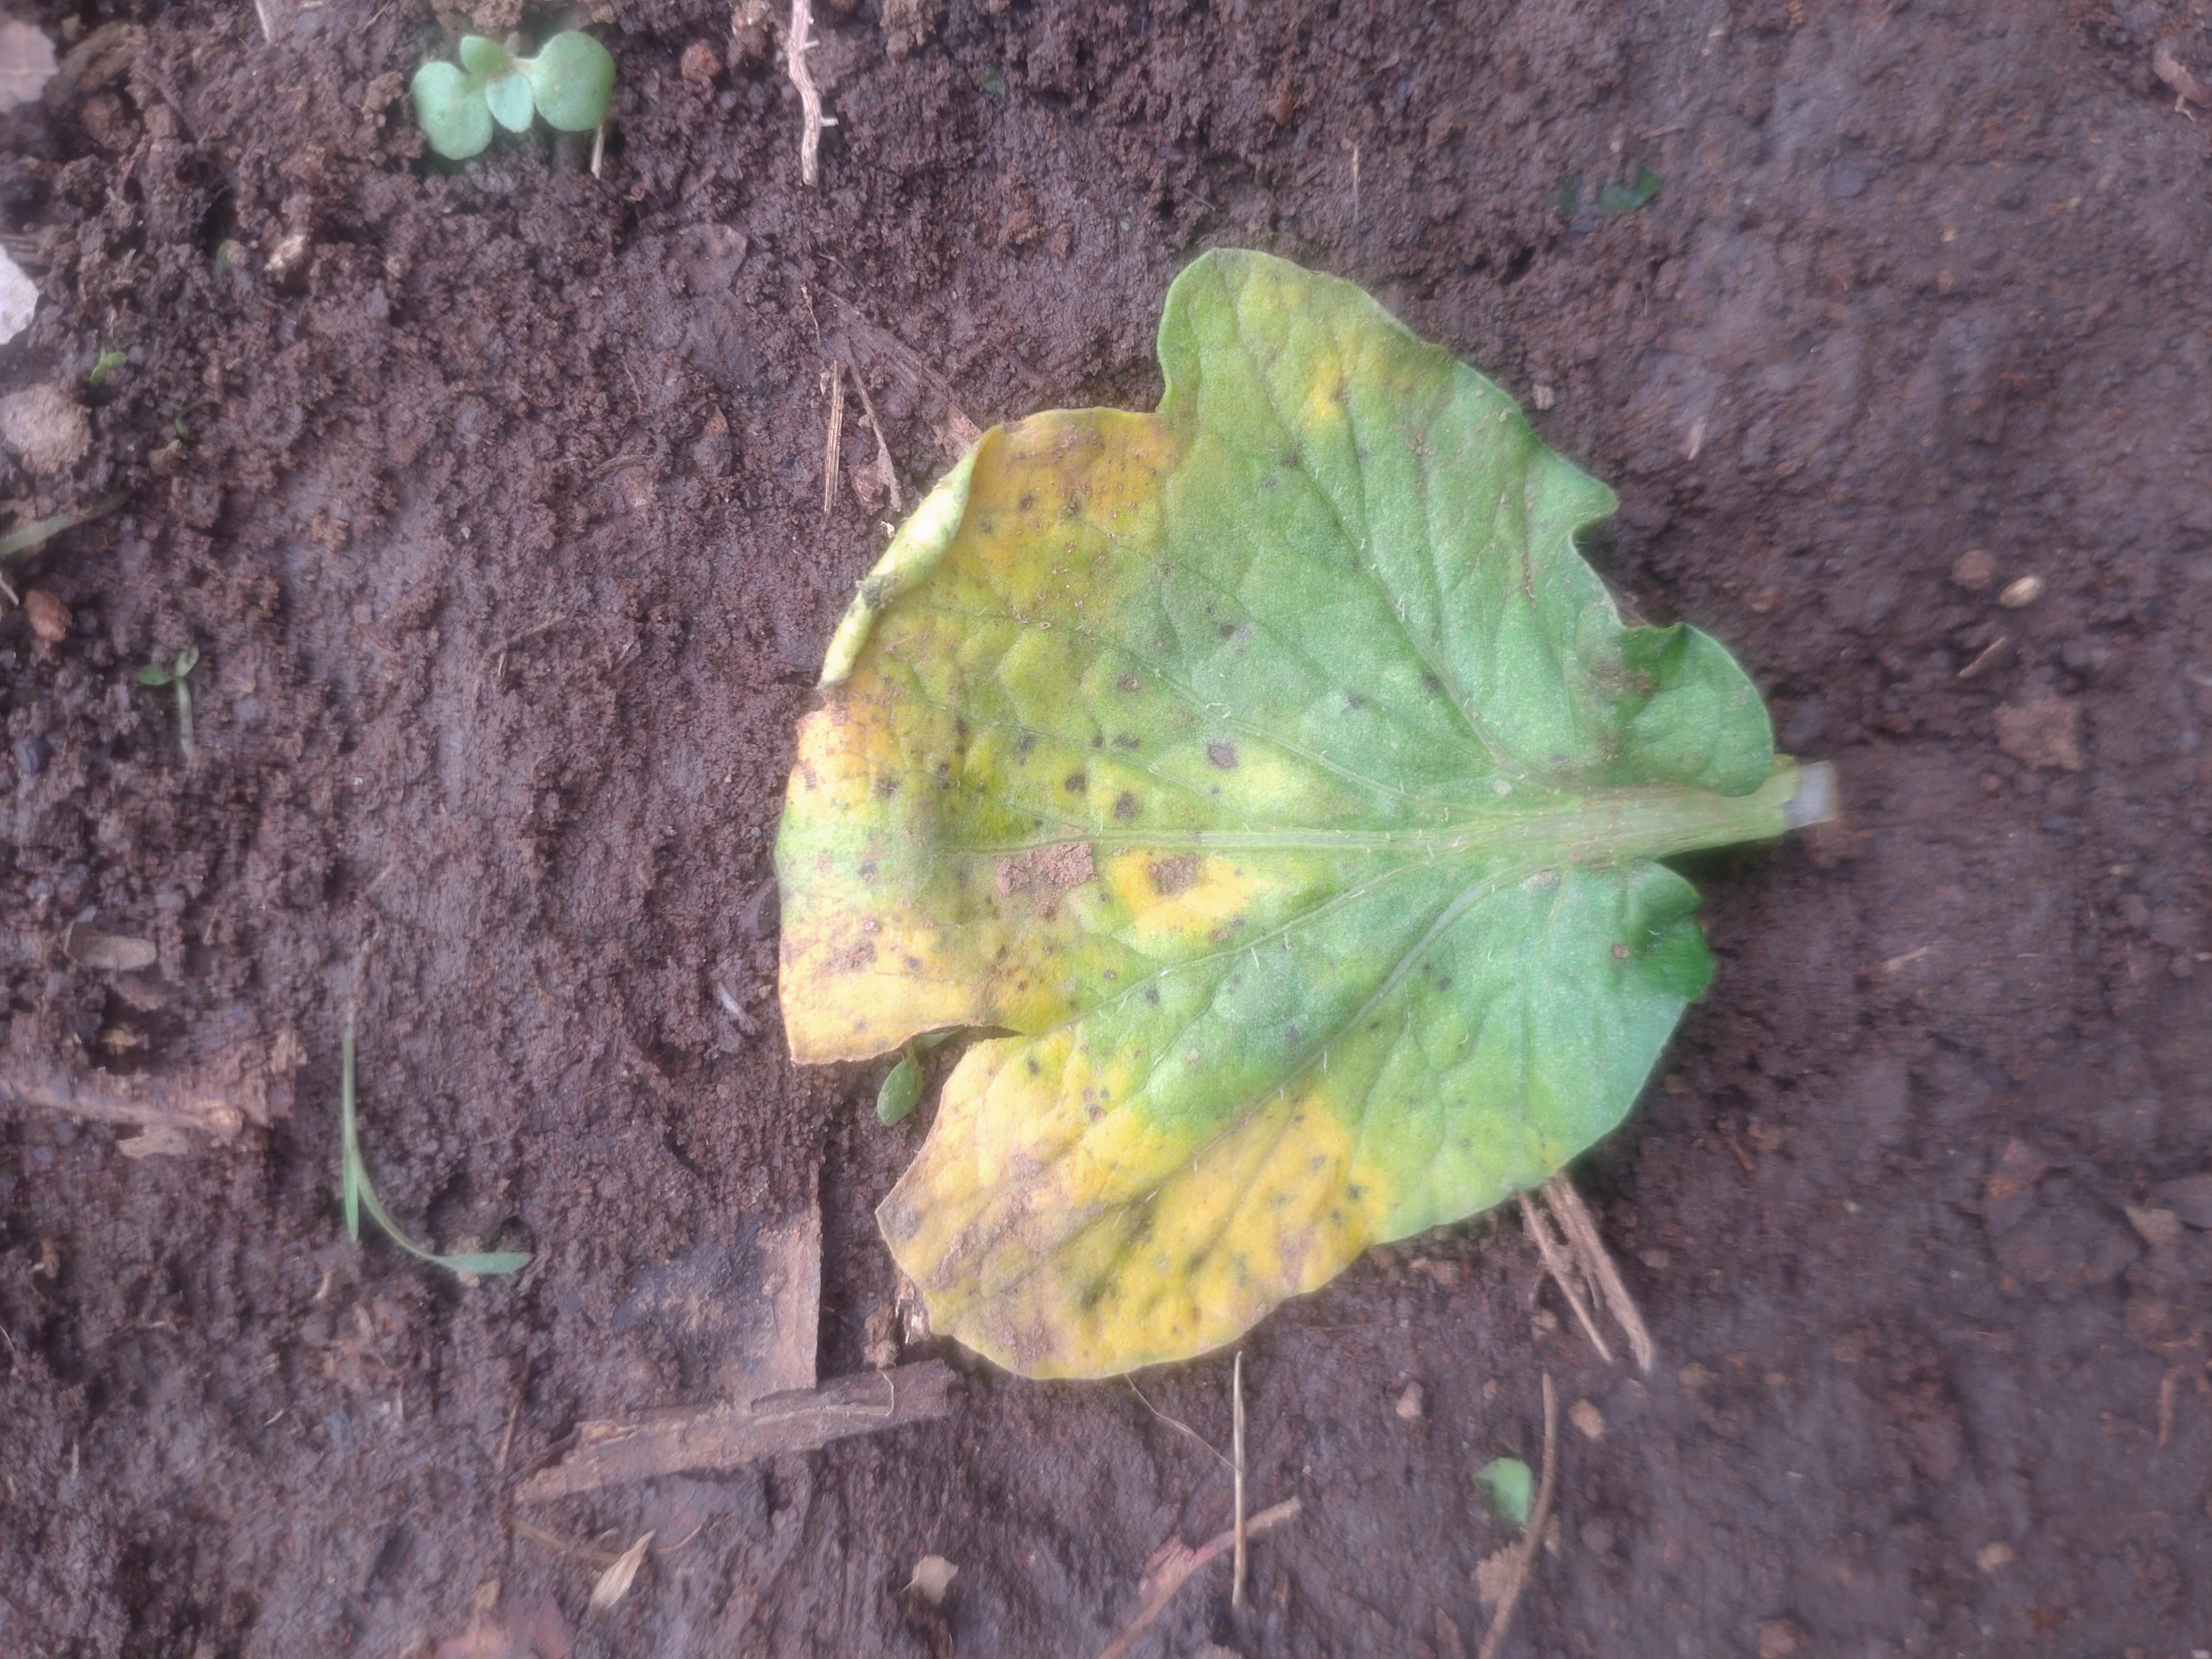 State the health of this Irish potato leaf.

late blight
